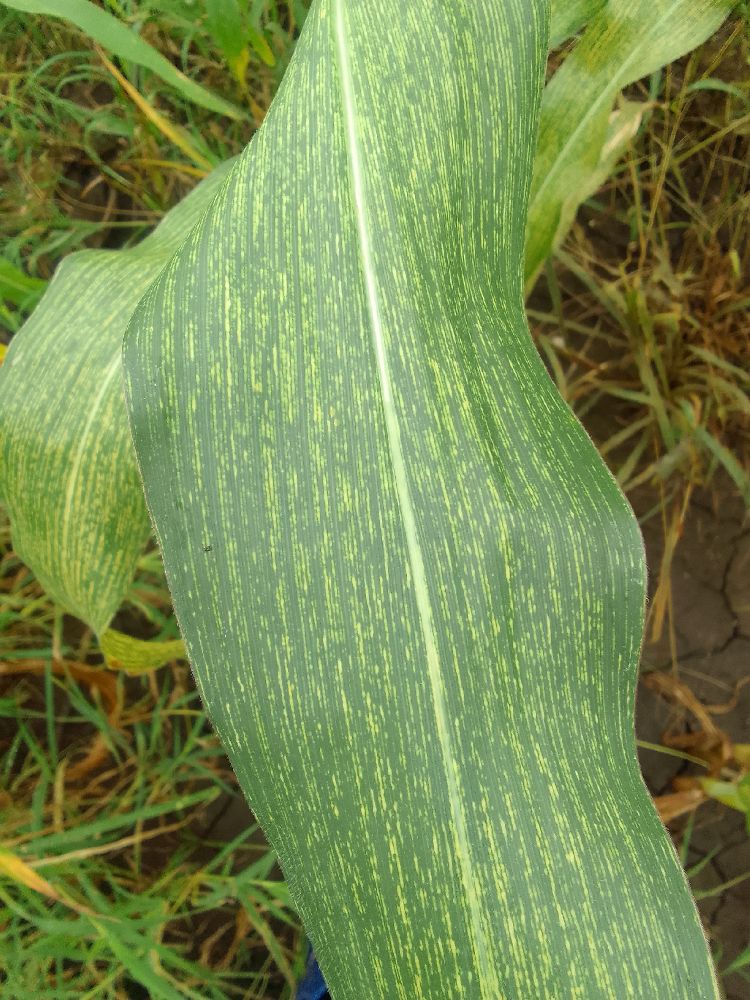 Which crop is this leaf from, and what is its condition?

maize, maize streak virus
